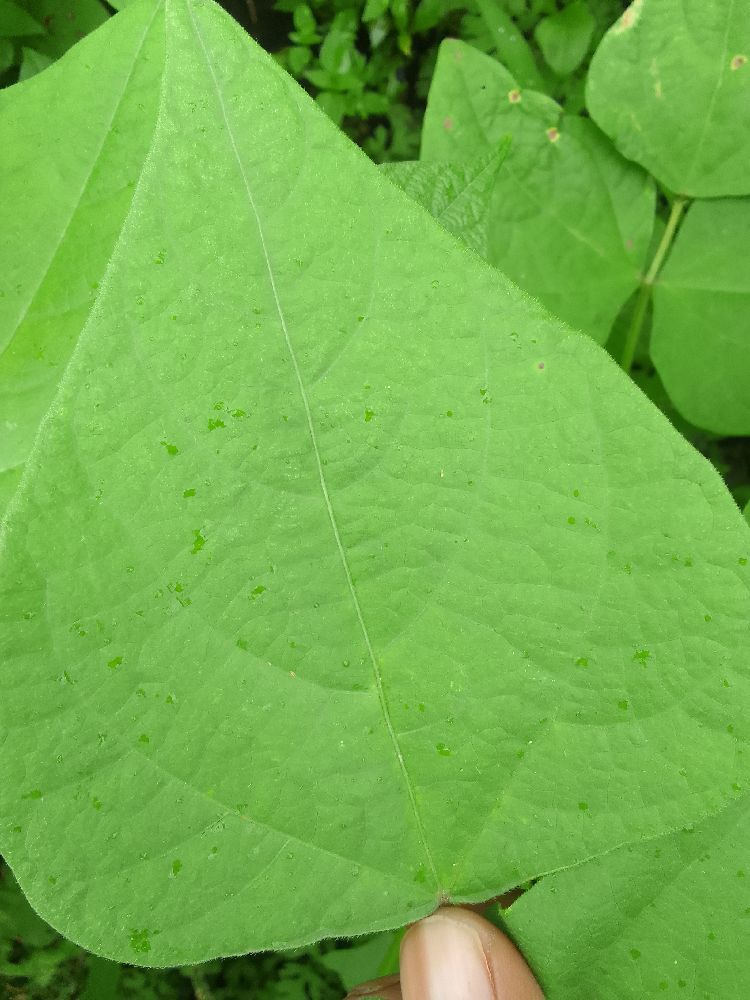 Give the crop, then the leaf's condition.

common bean, healthy
